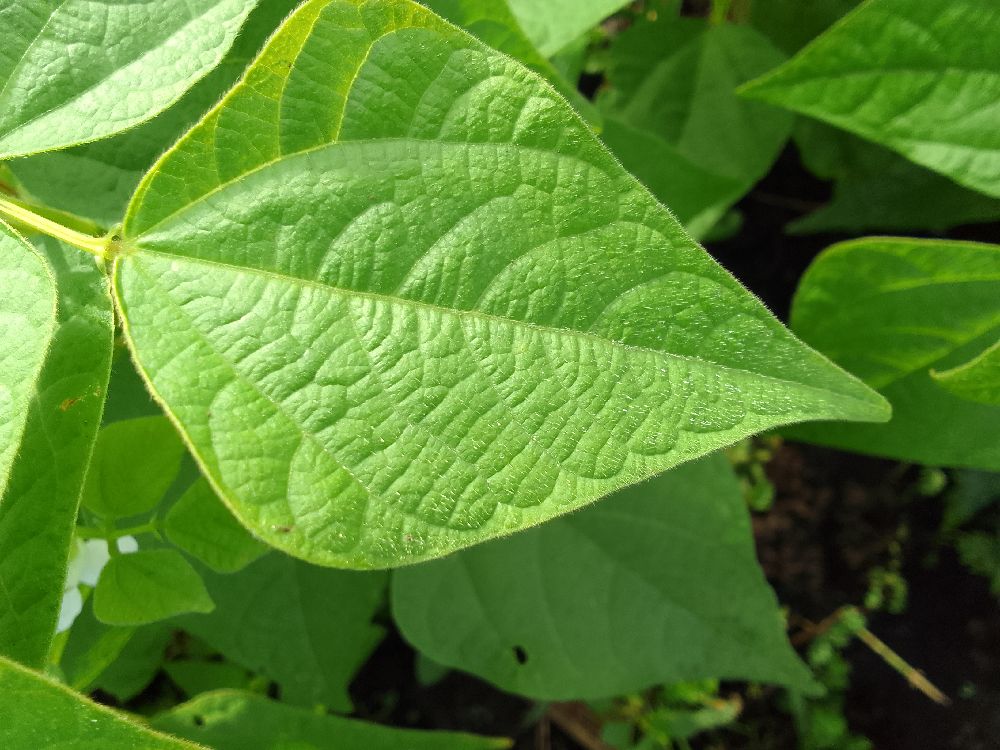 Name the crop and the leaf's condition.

common bean, healthy
